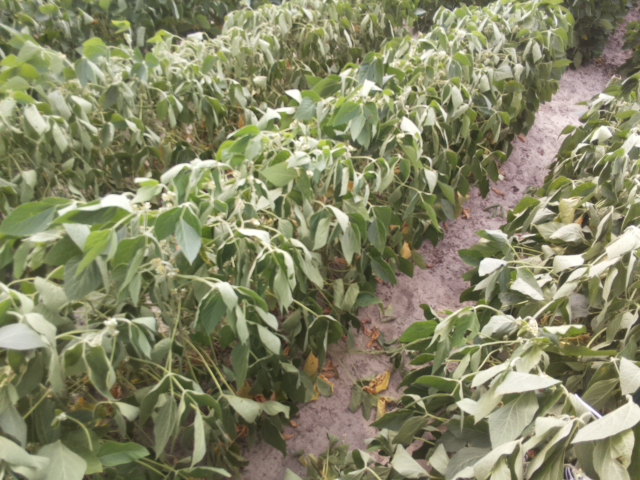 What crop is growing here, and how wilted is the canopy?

soybean, moderate turgor loss in upper canopy
